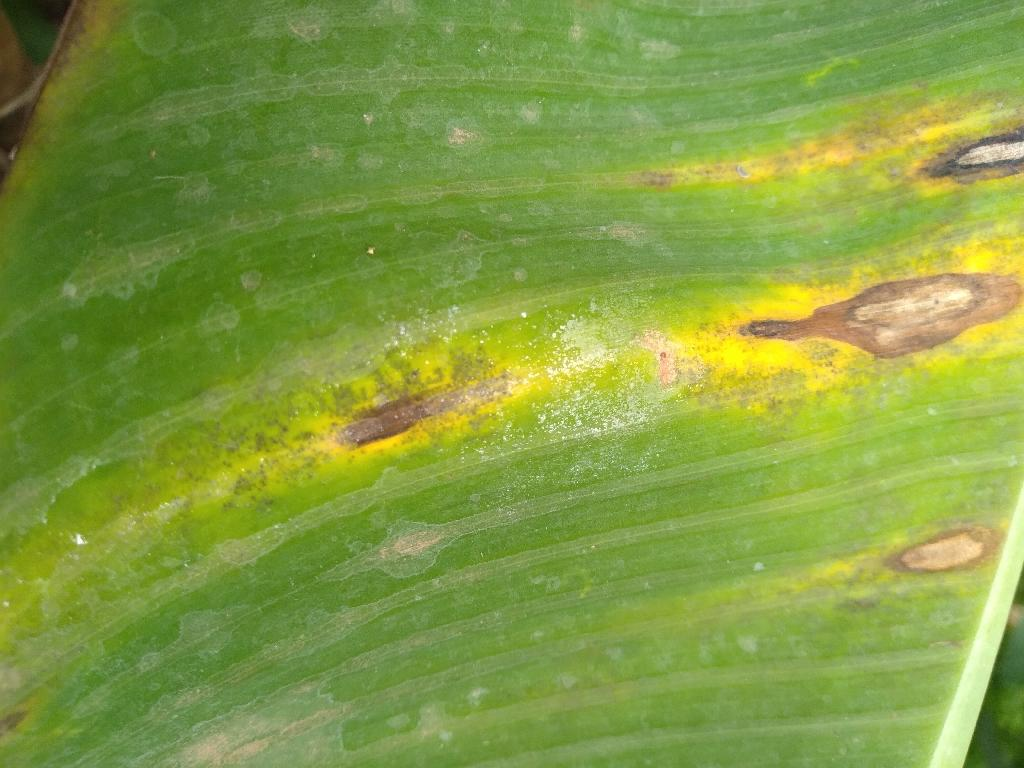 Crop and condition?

banana, black sigatoka
